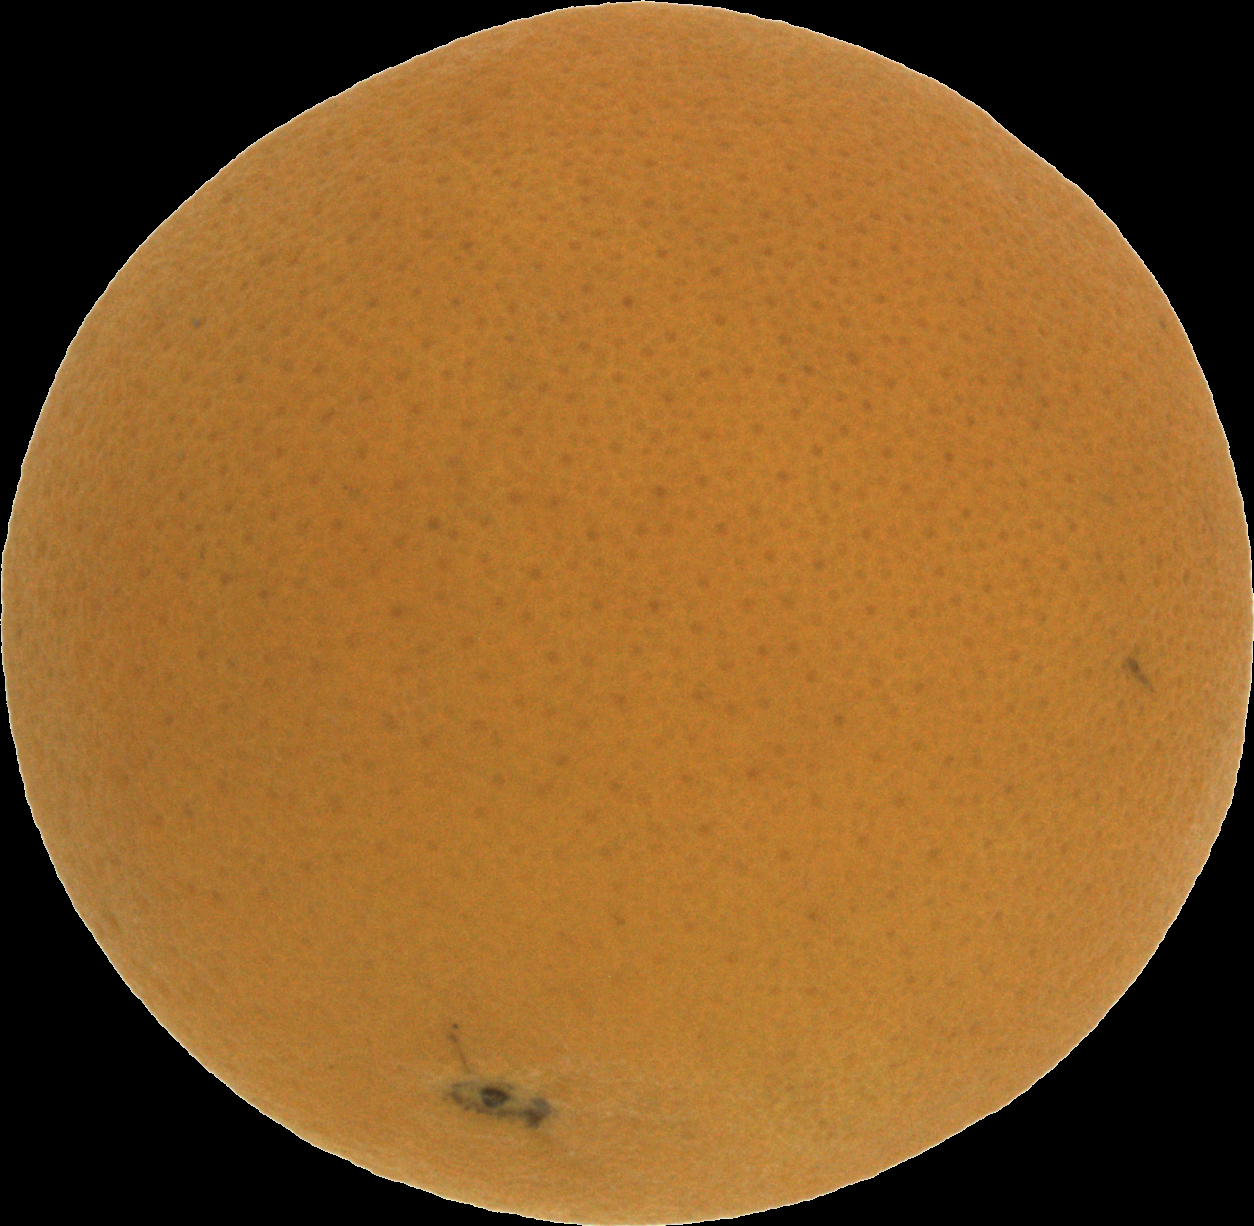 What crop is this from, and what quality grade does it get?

orange, good
